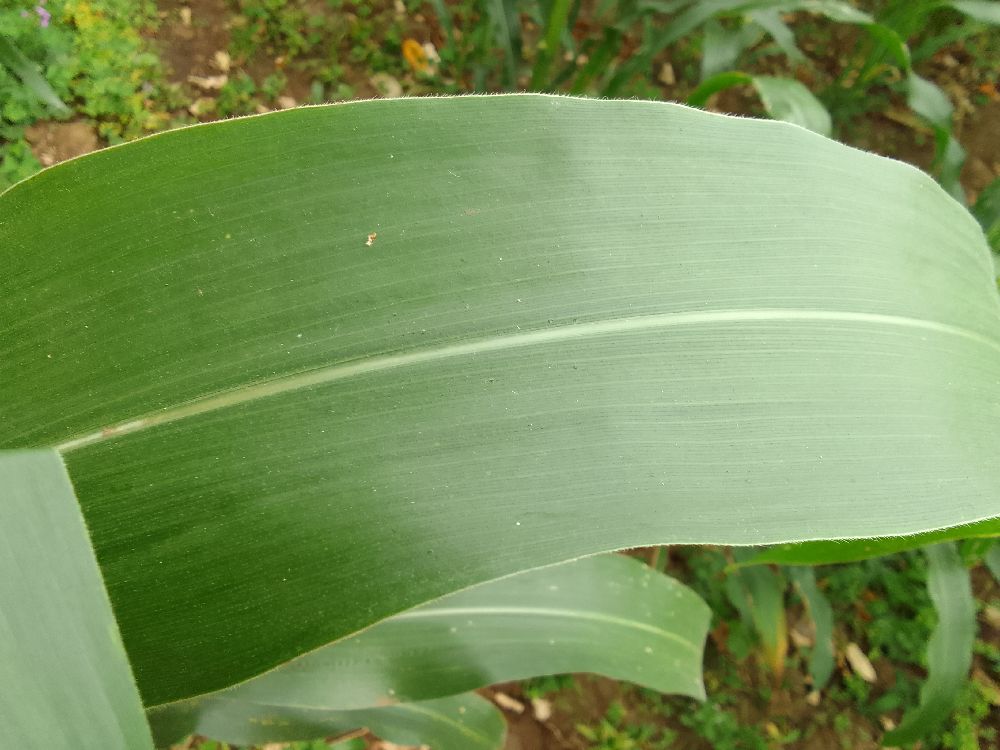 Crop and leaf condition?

maize, healthy
